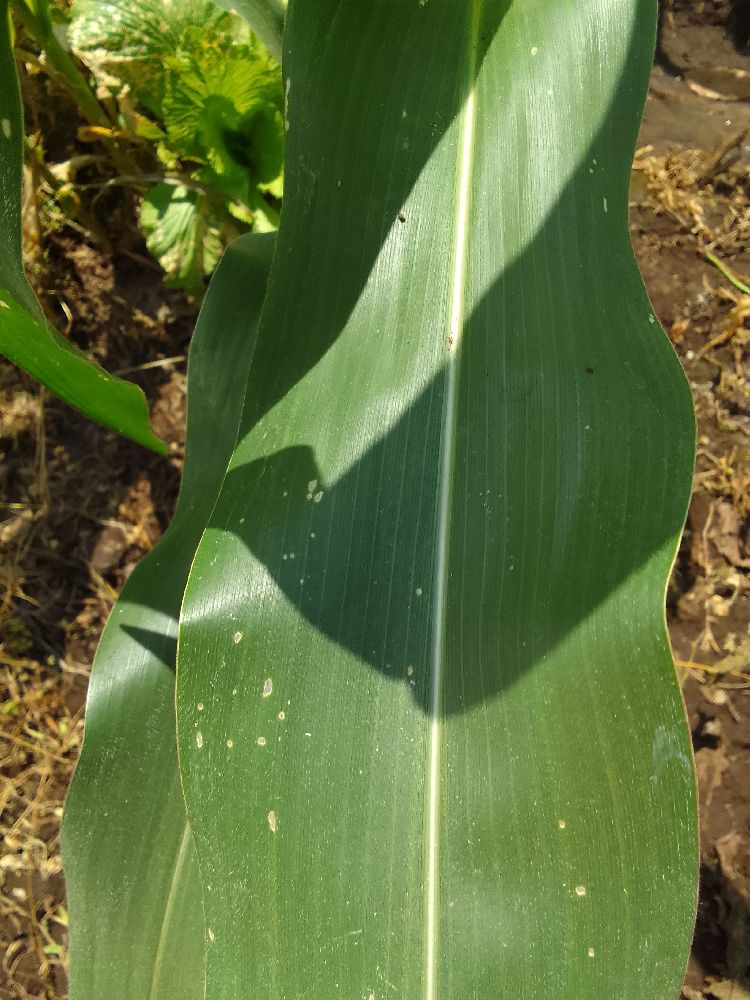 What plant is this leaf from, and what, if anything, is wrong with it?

maize, healthy
